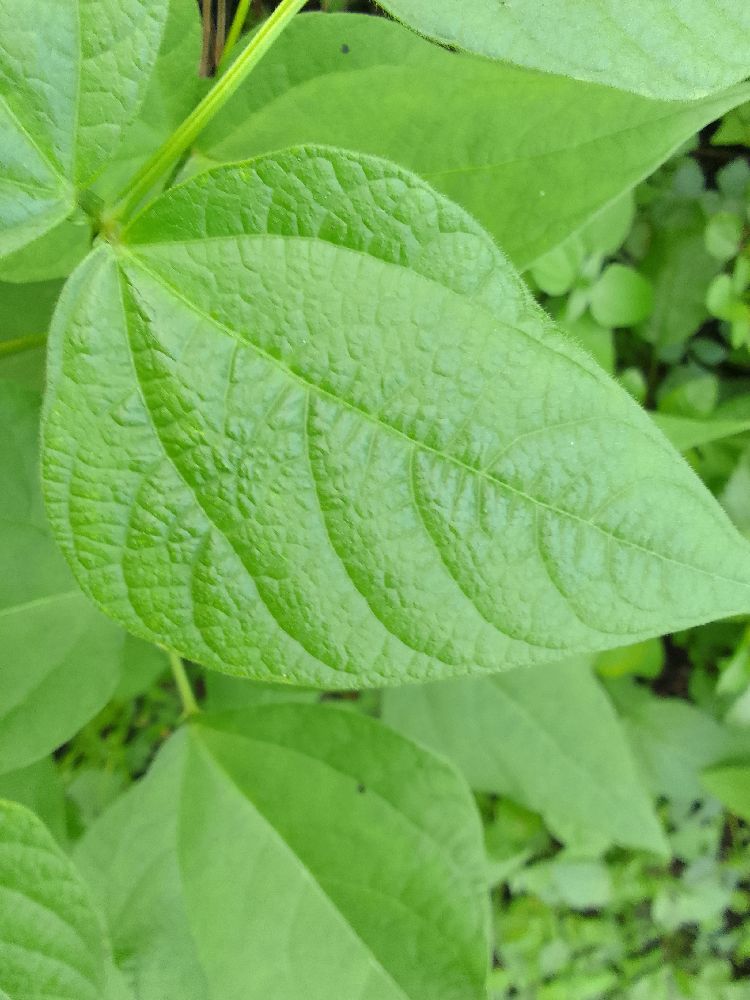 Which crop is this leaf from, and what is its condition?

common bean, healthy
